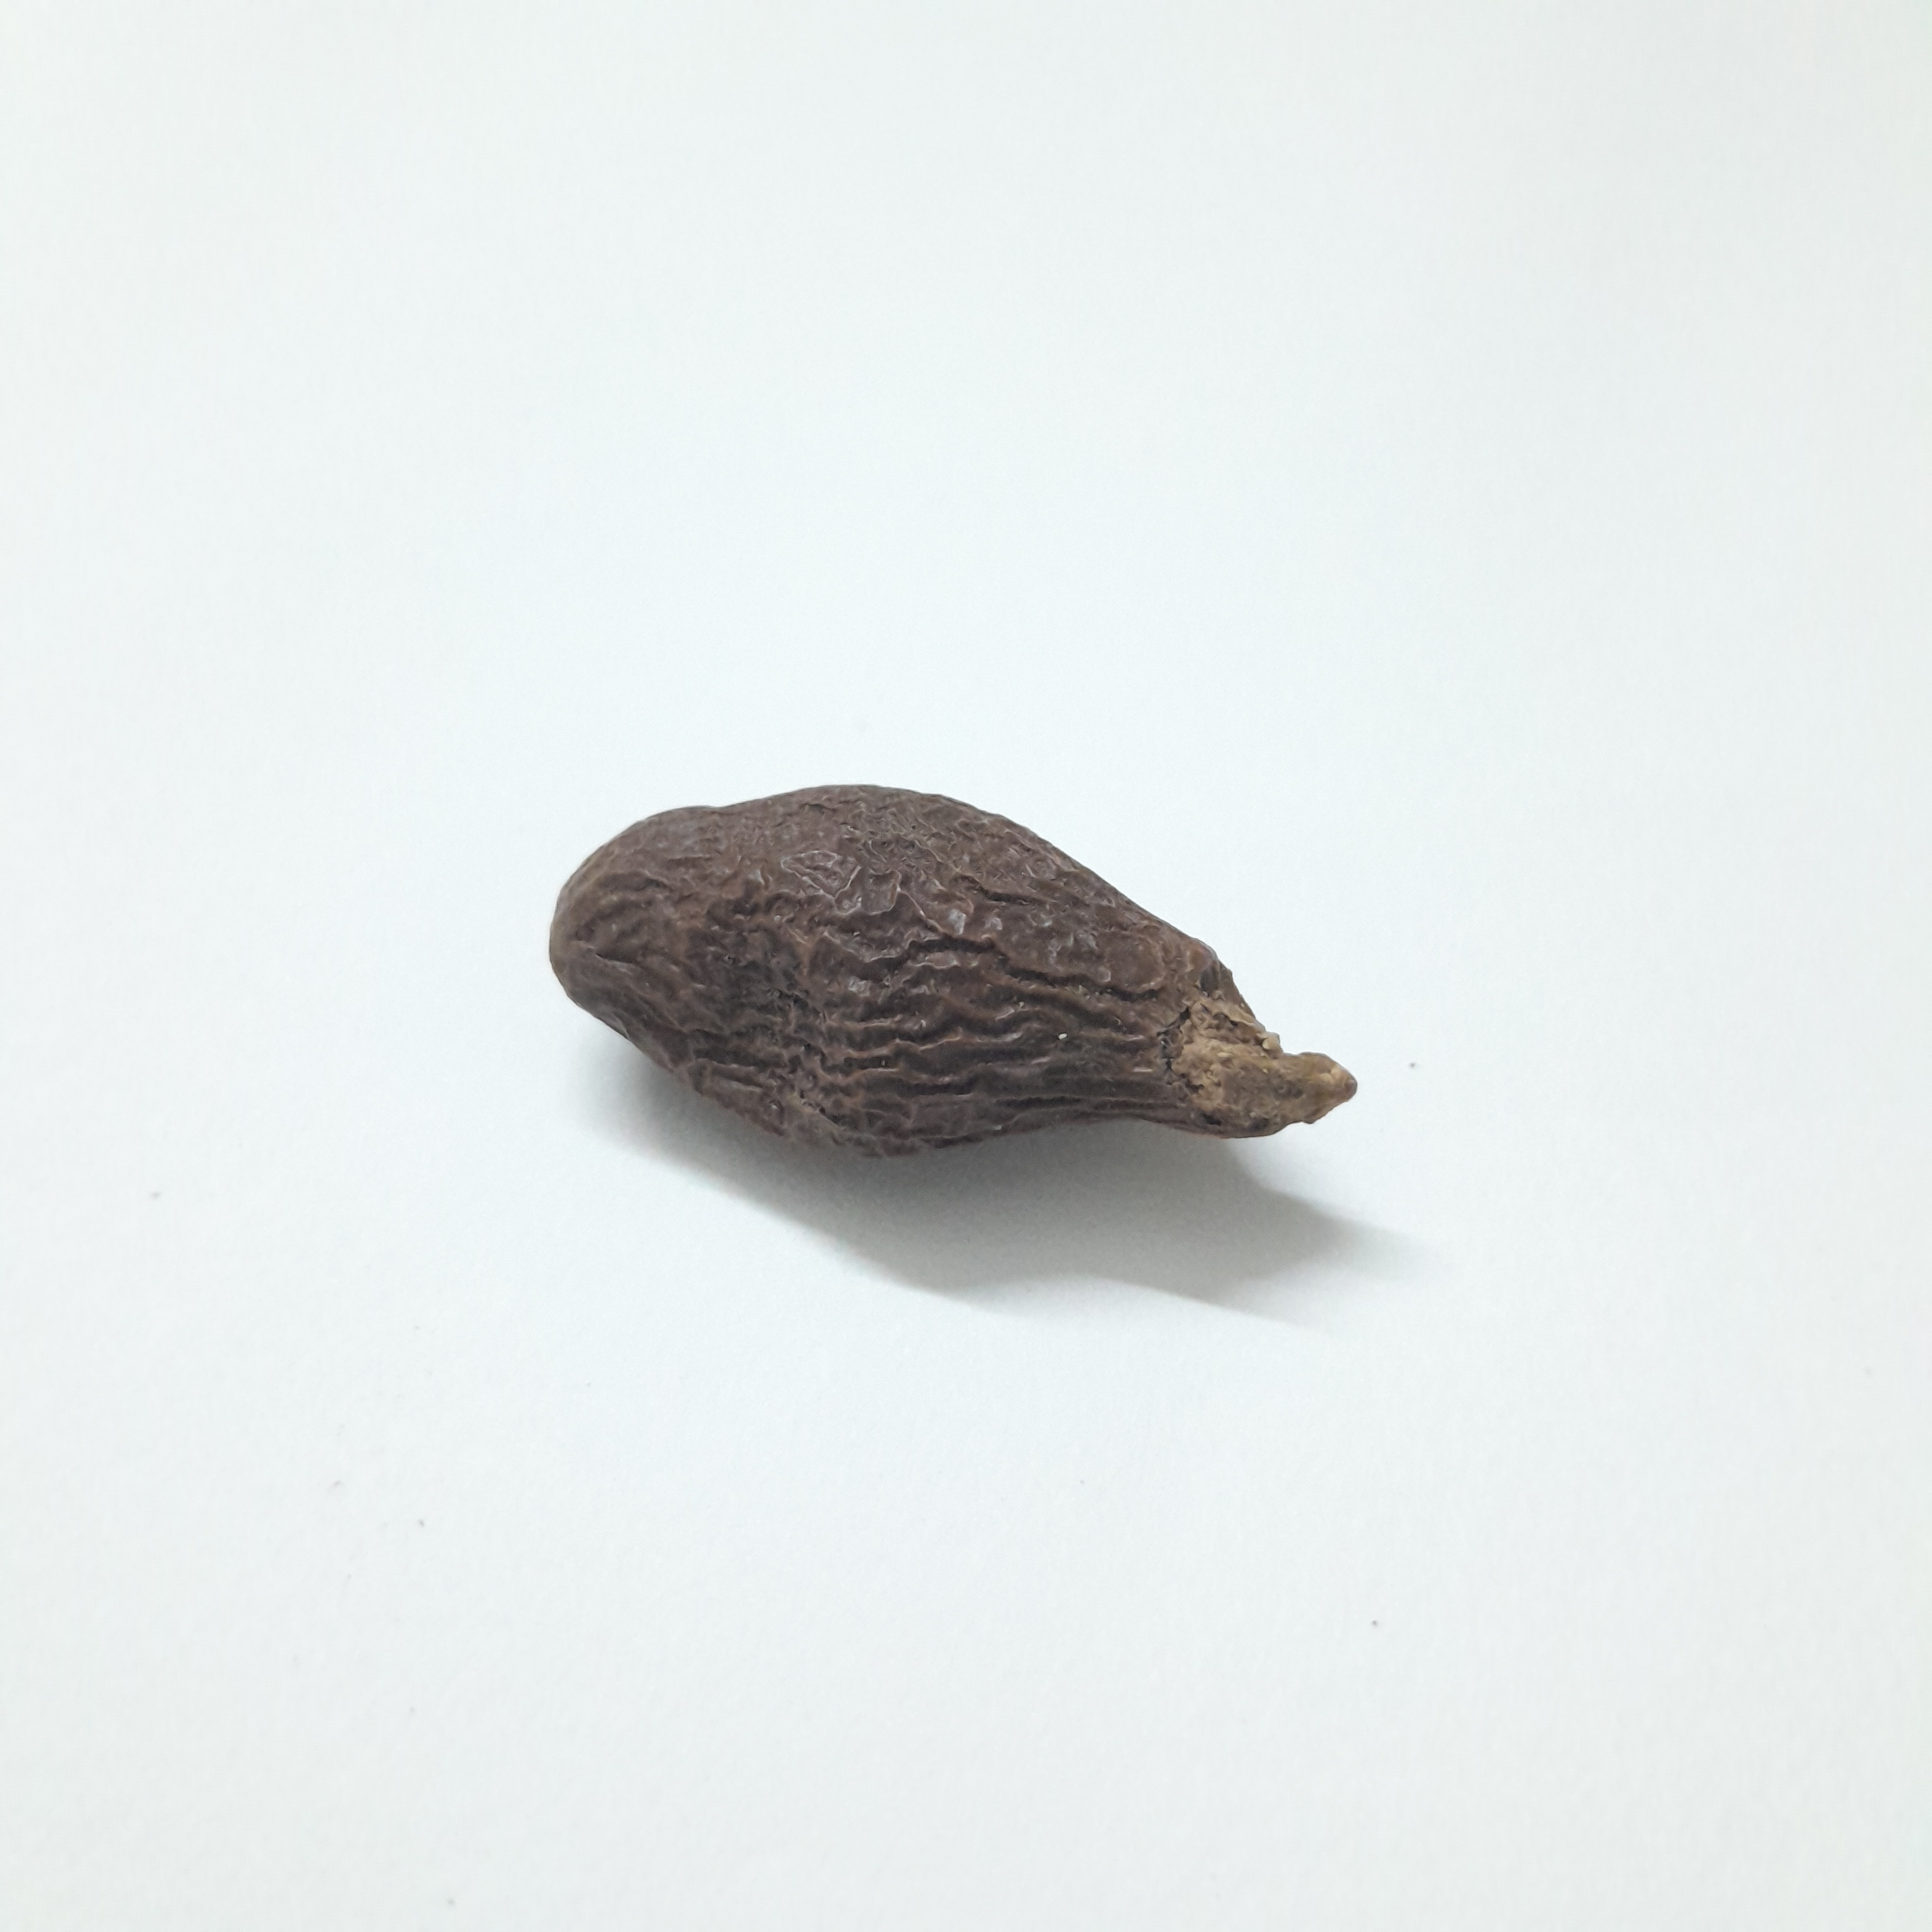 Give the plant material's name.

niranjanphal
